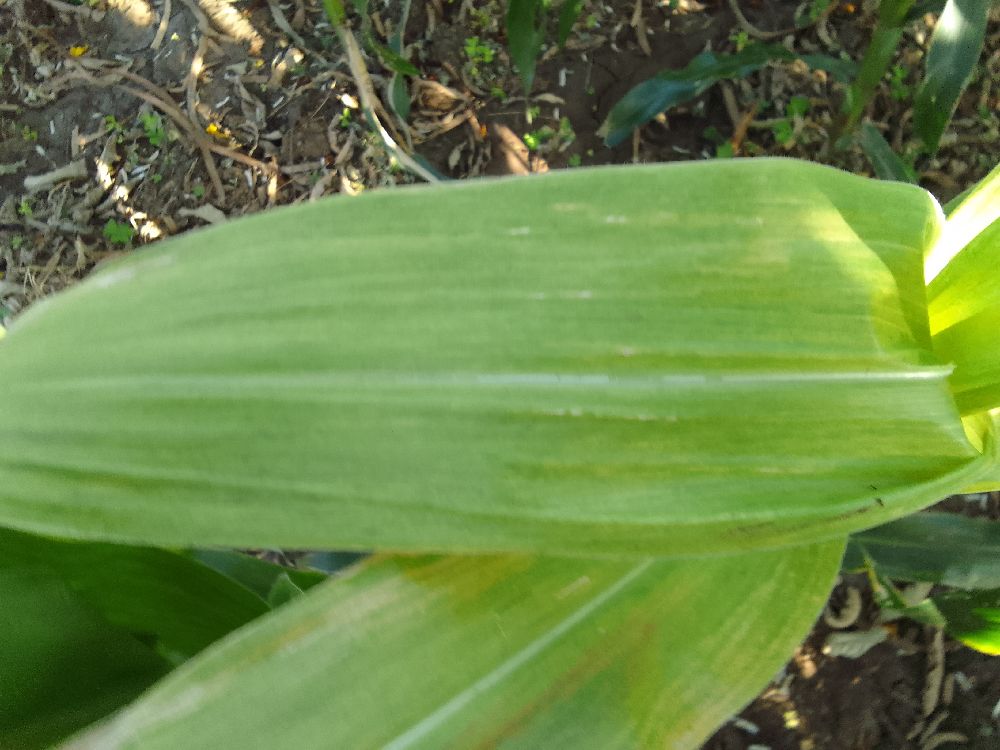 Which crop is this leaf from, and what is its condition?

maize, maize lethal necrosis
